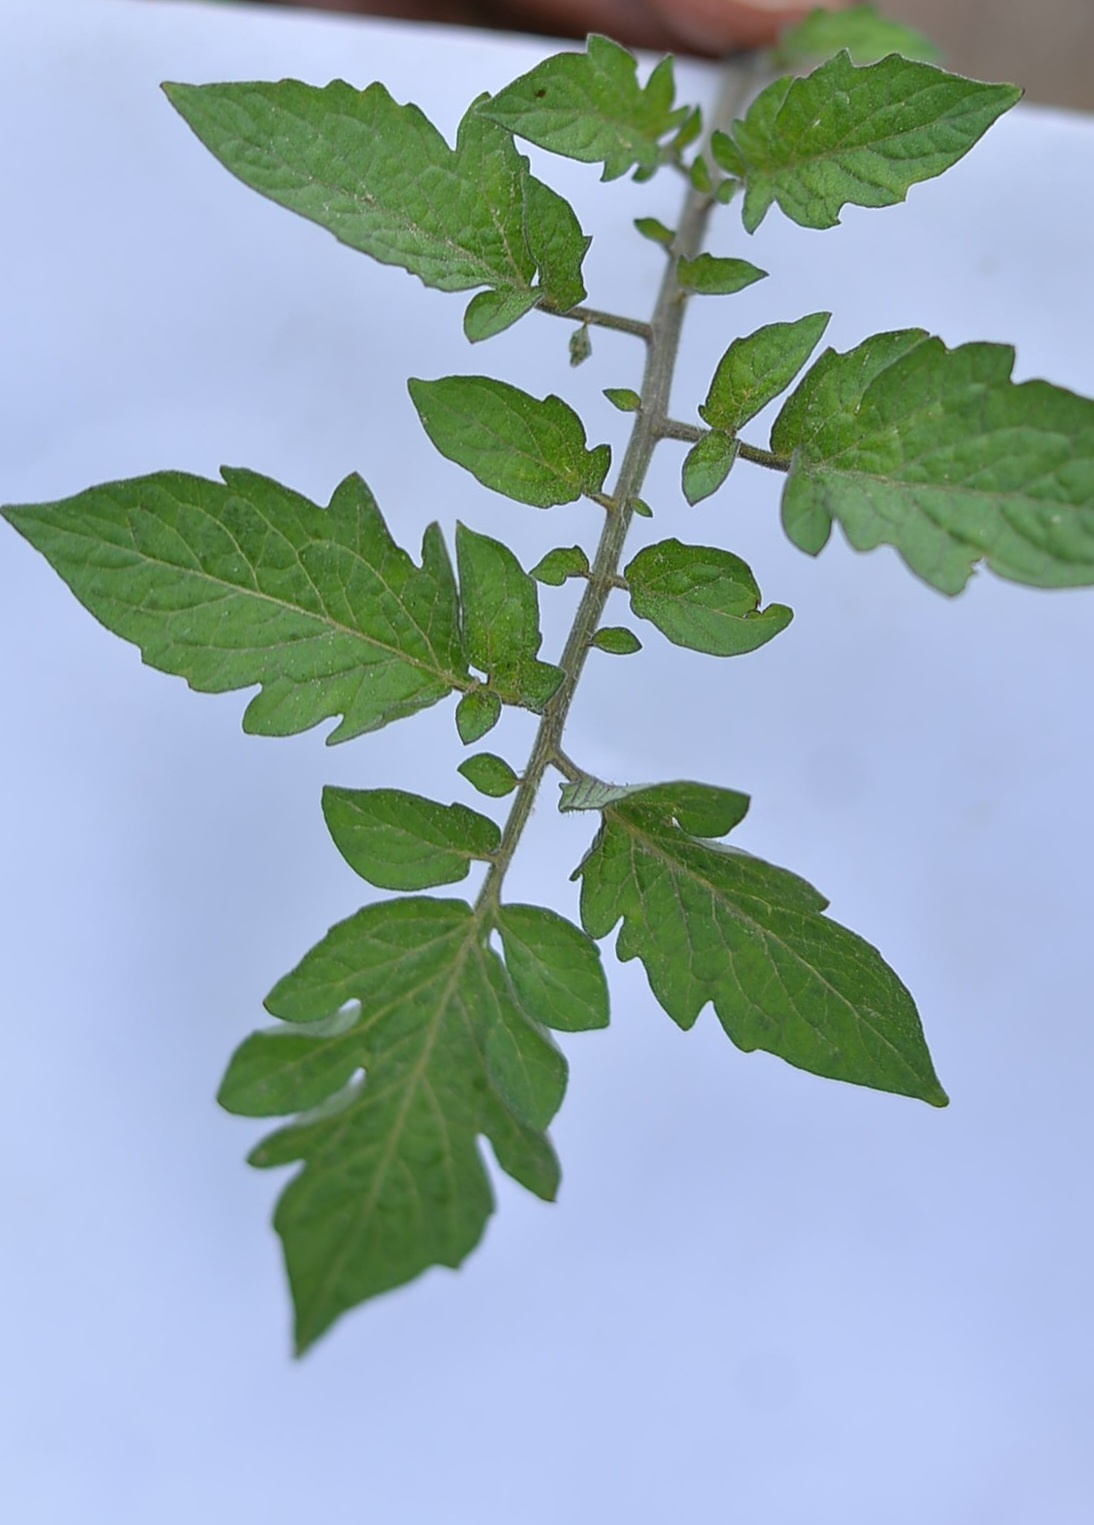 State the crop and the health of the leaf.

tomato, healthy
